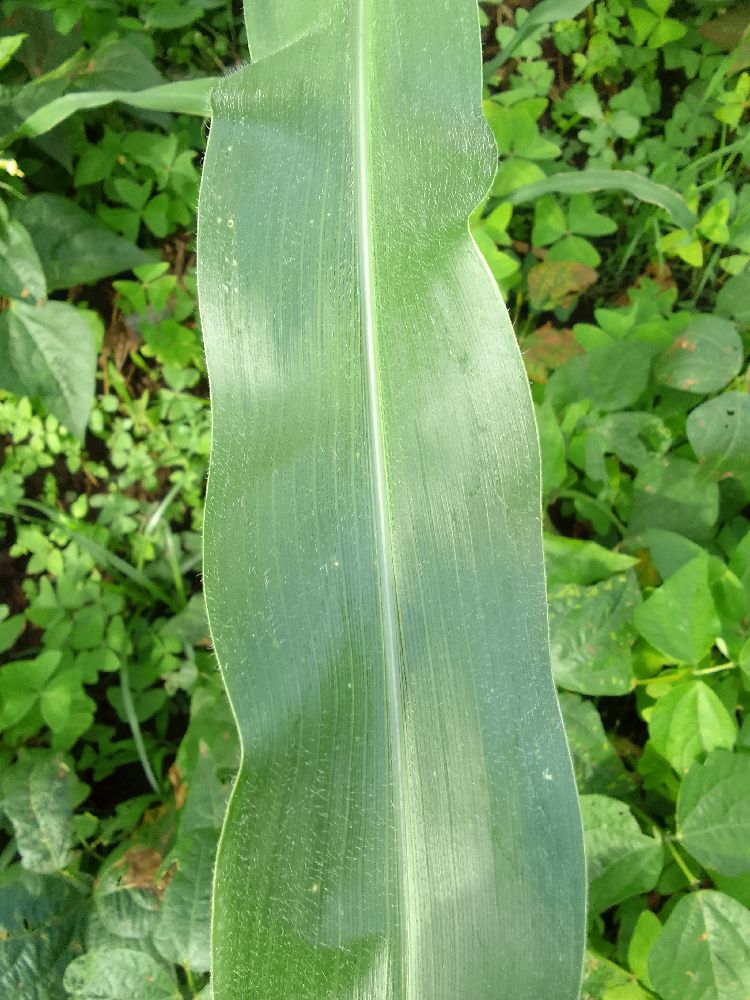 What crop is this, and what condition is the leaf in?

maize, healthy
